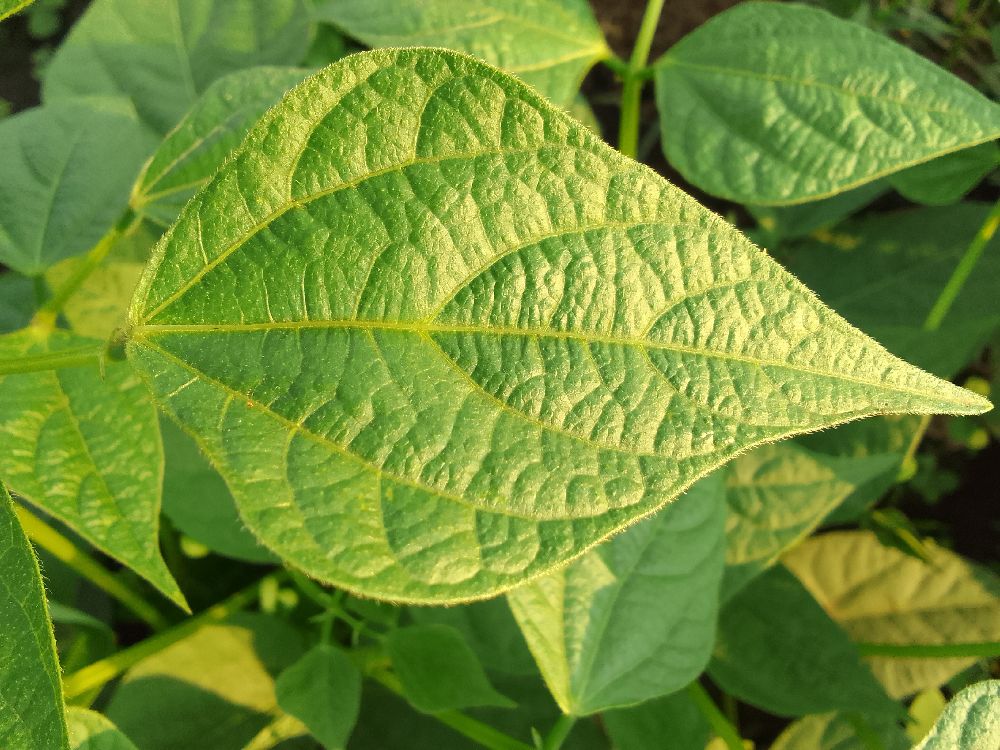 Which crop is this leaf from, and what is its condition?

common bean, healthy
